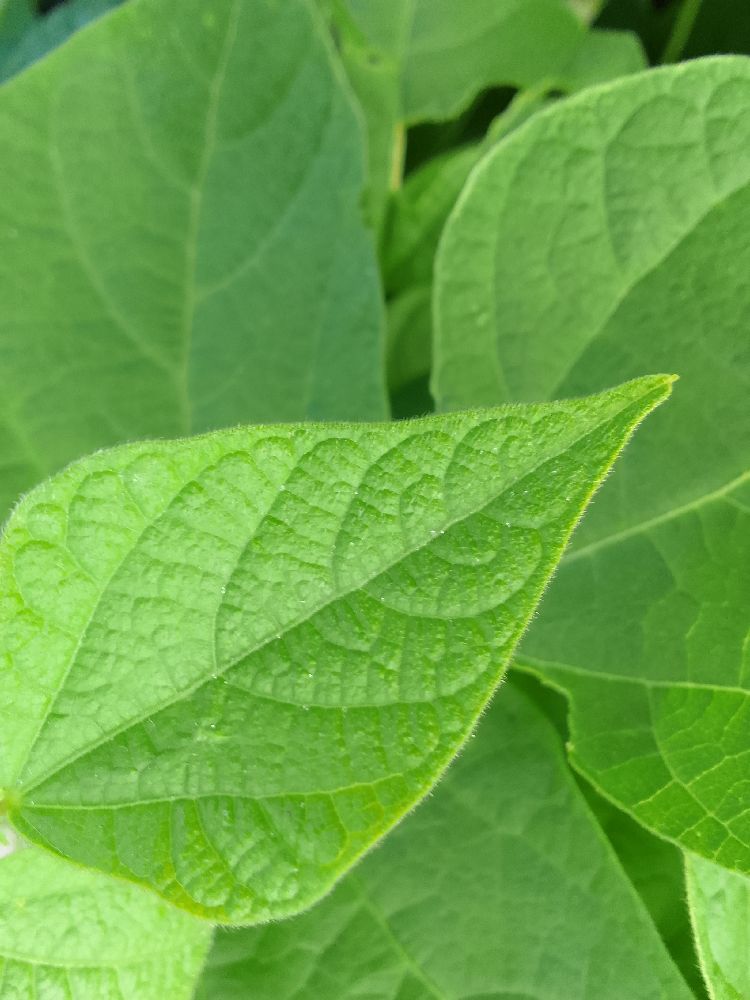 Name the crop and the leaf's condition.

common bean, healthy
